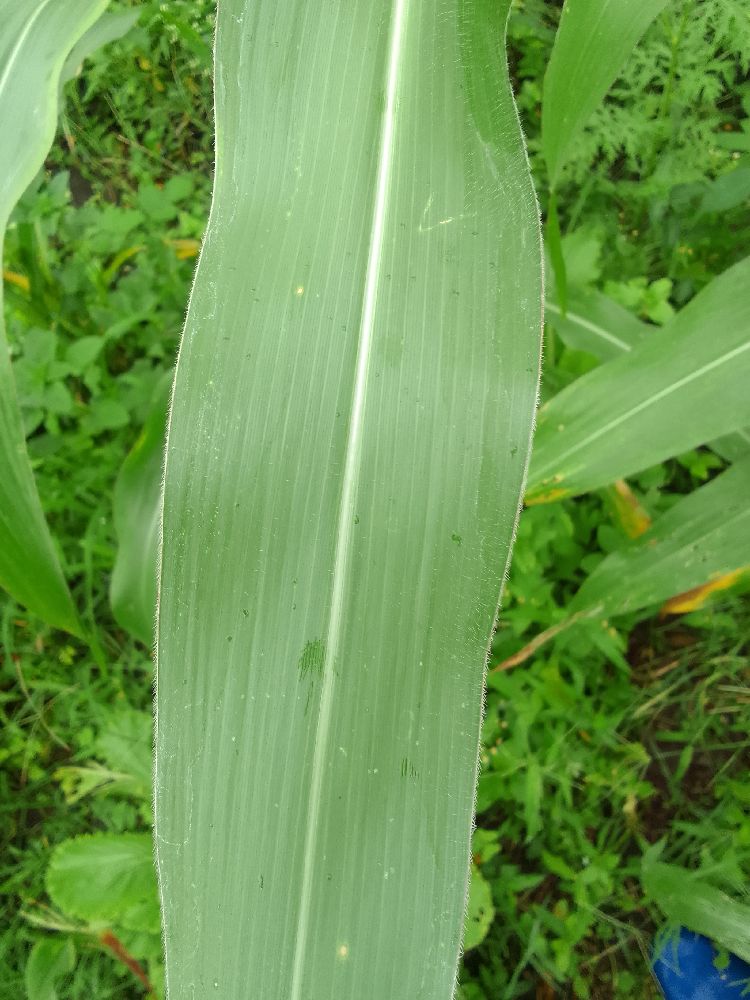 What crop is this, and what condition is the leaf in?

maize, healthy
